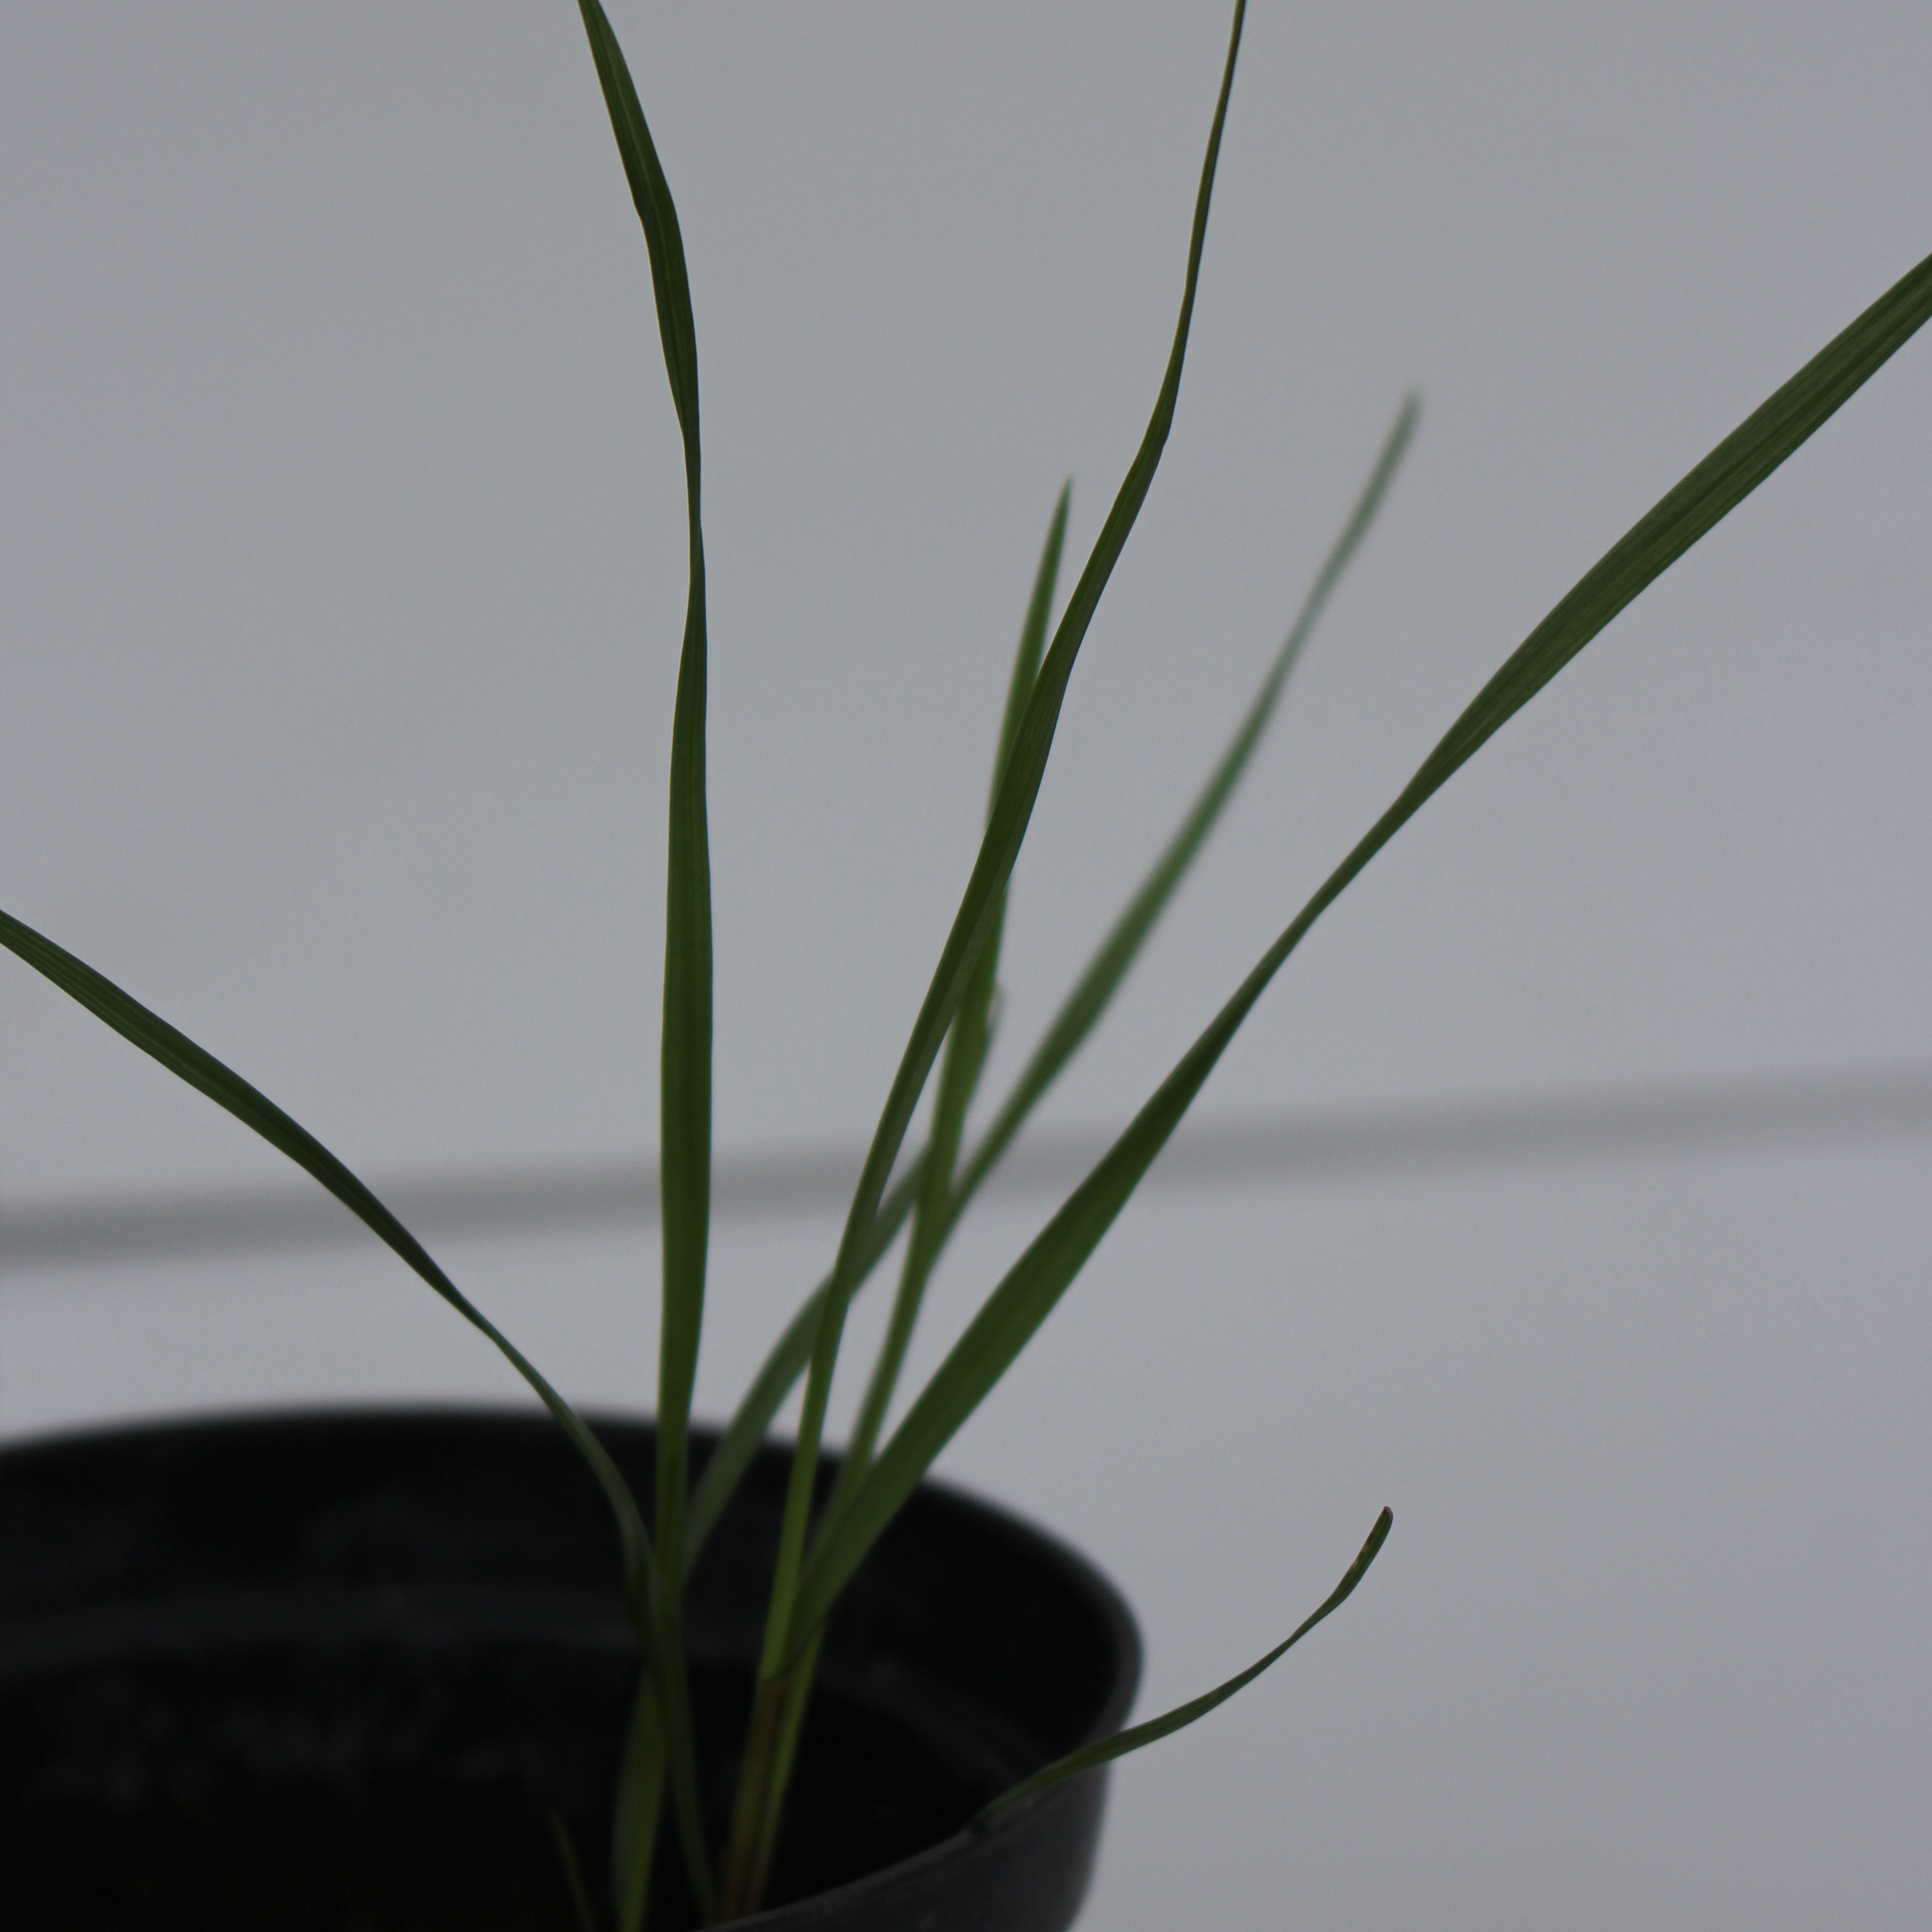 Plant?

Lolium multiflorum
